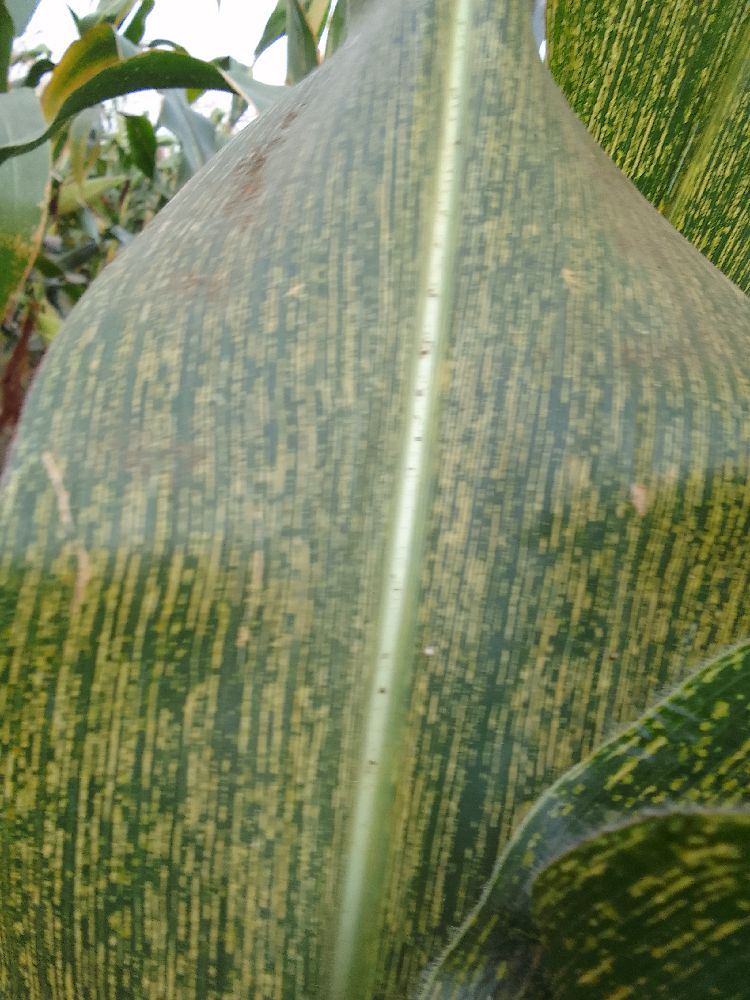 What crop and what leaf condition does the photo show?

maize, maize streak virus
